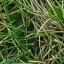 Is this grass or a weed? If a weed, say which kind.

grass
